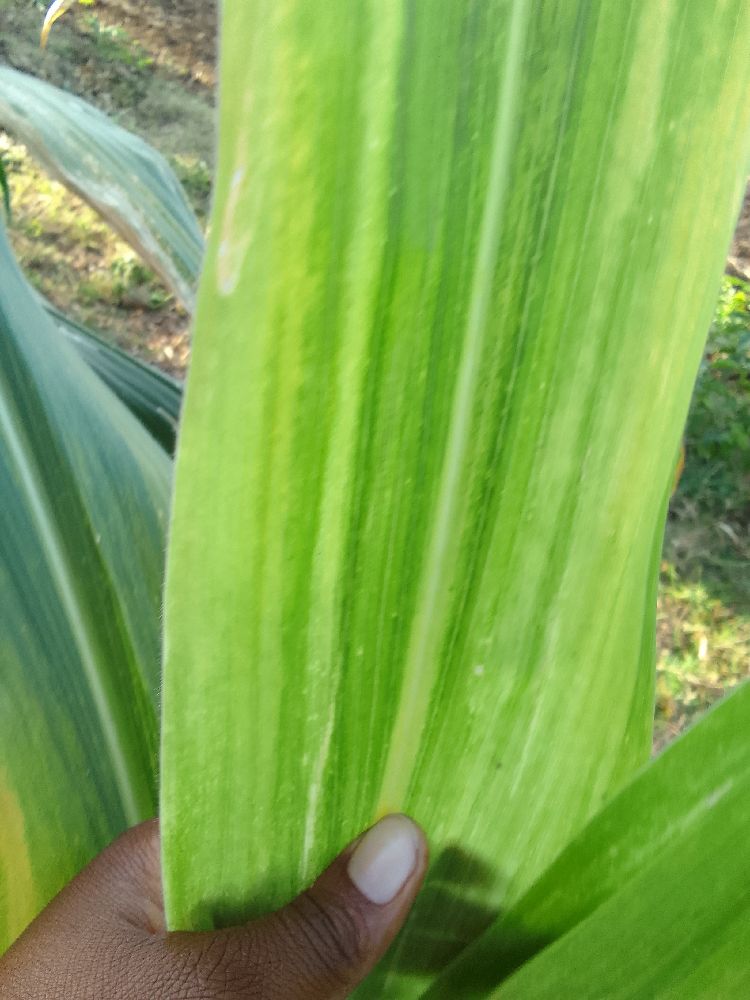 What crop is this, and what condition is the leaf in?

maize, maize lethal necrosis
